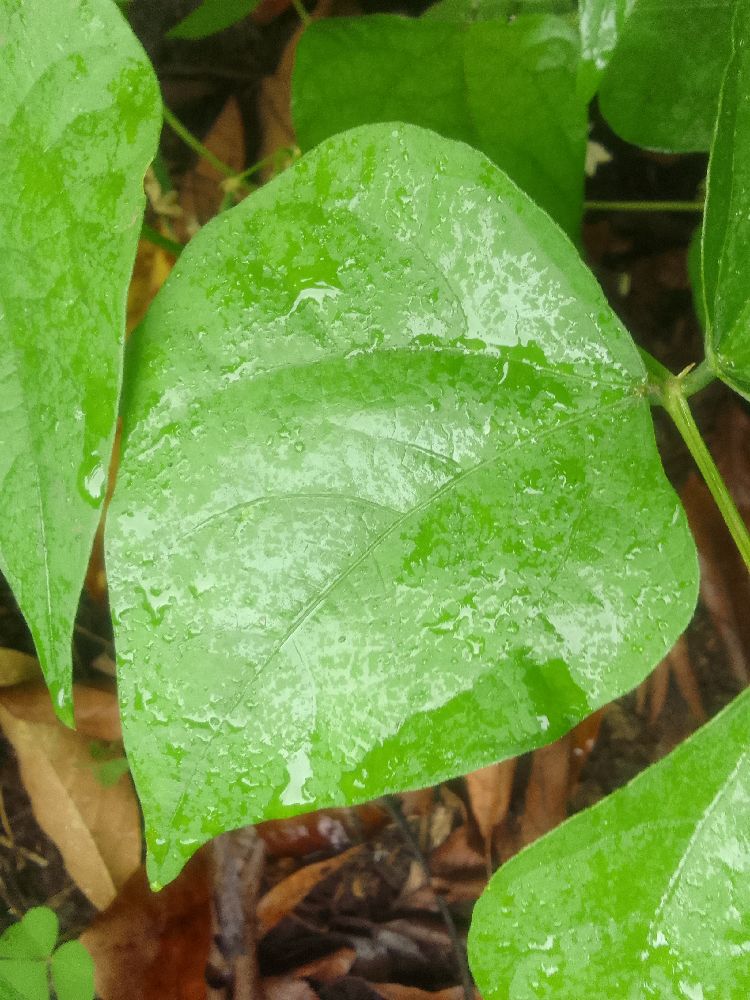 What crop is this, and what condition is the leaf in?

common bean, healthy
